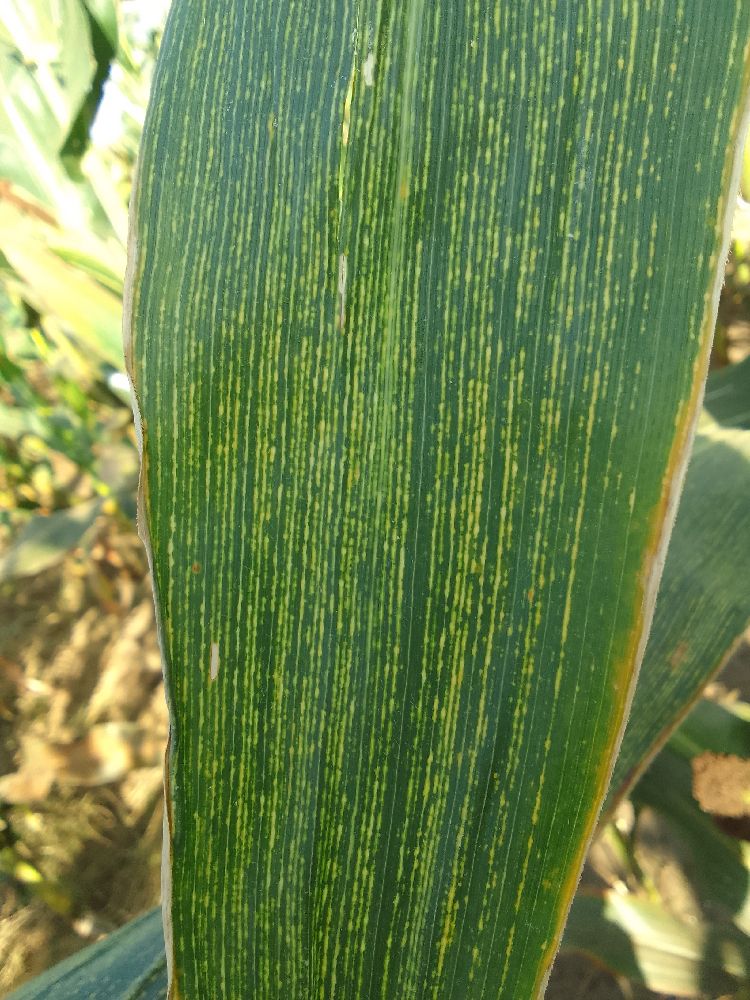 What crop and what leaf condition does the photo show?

maize, maize streak virus
